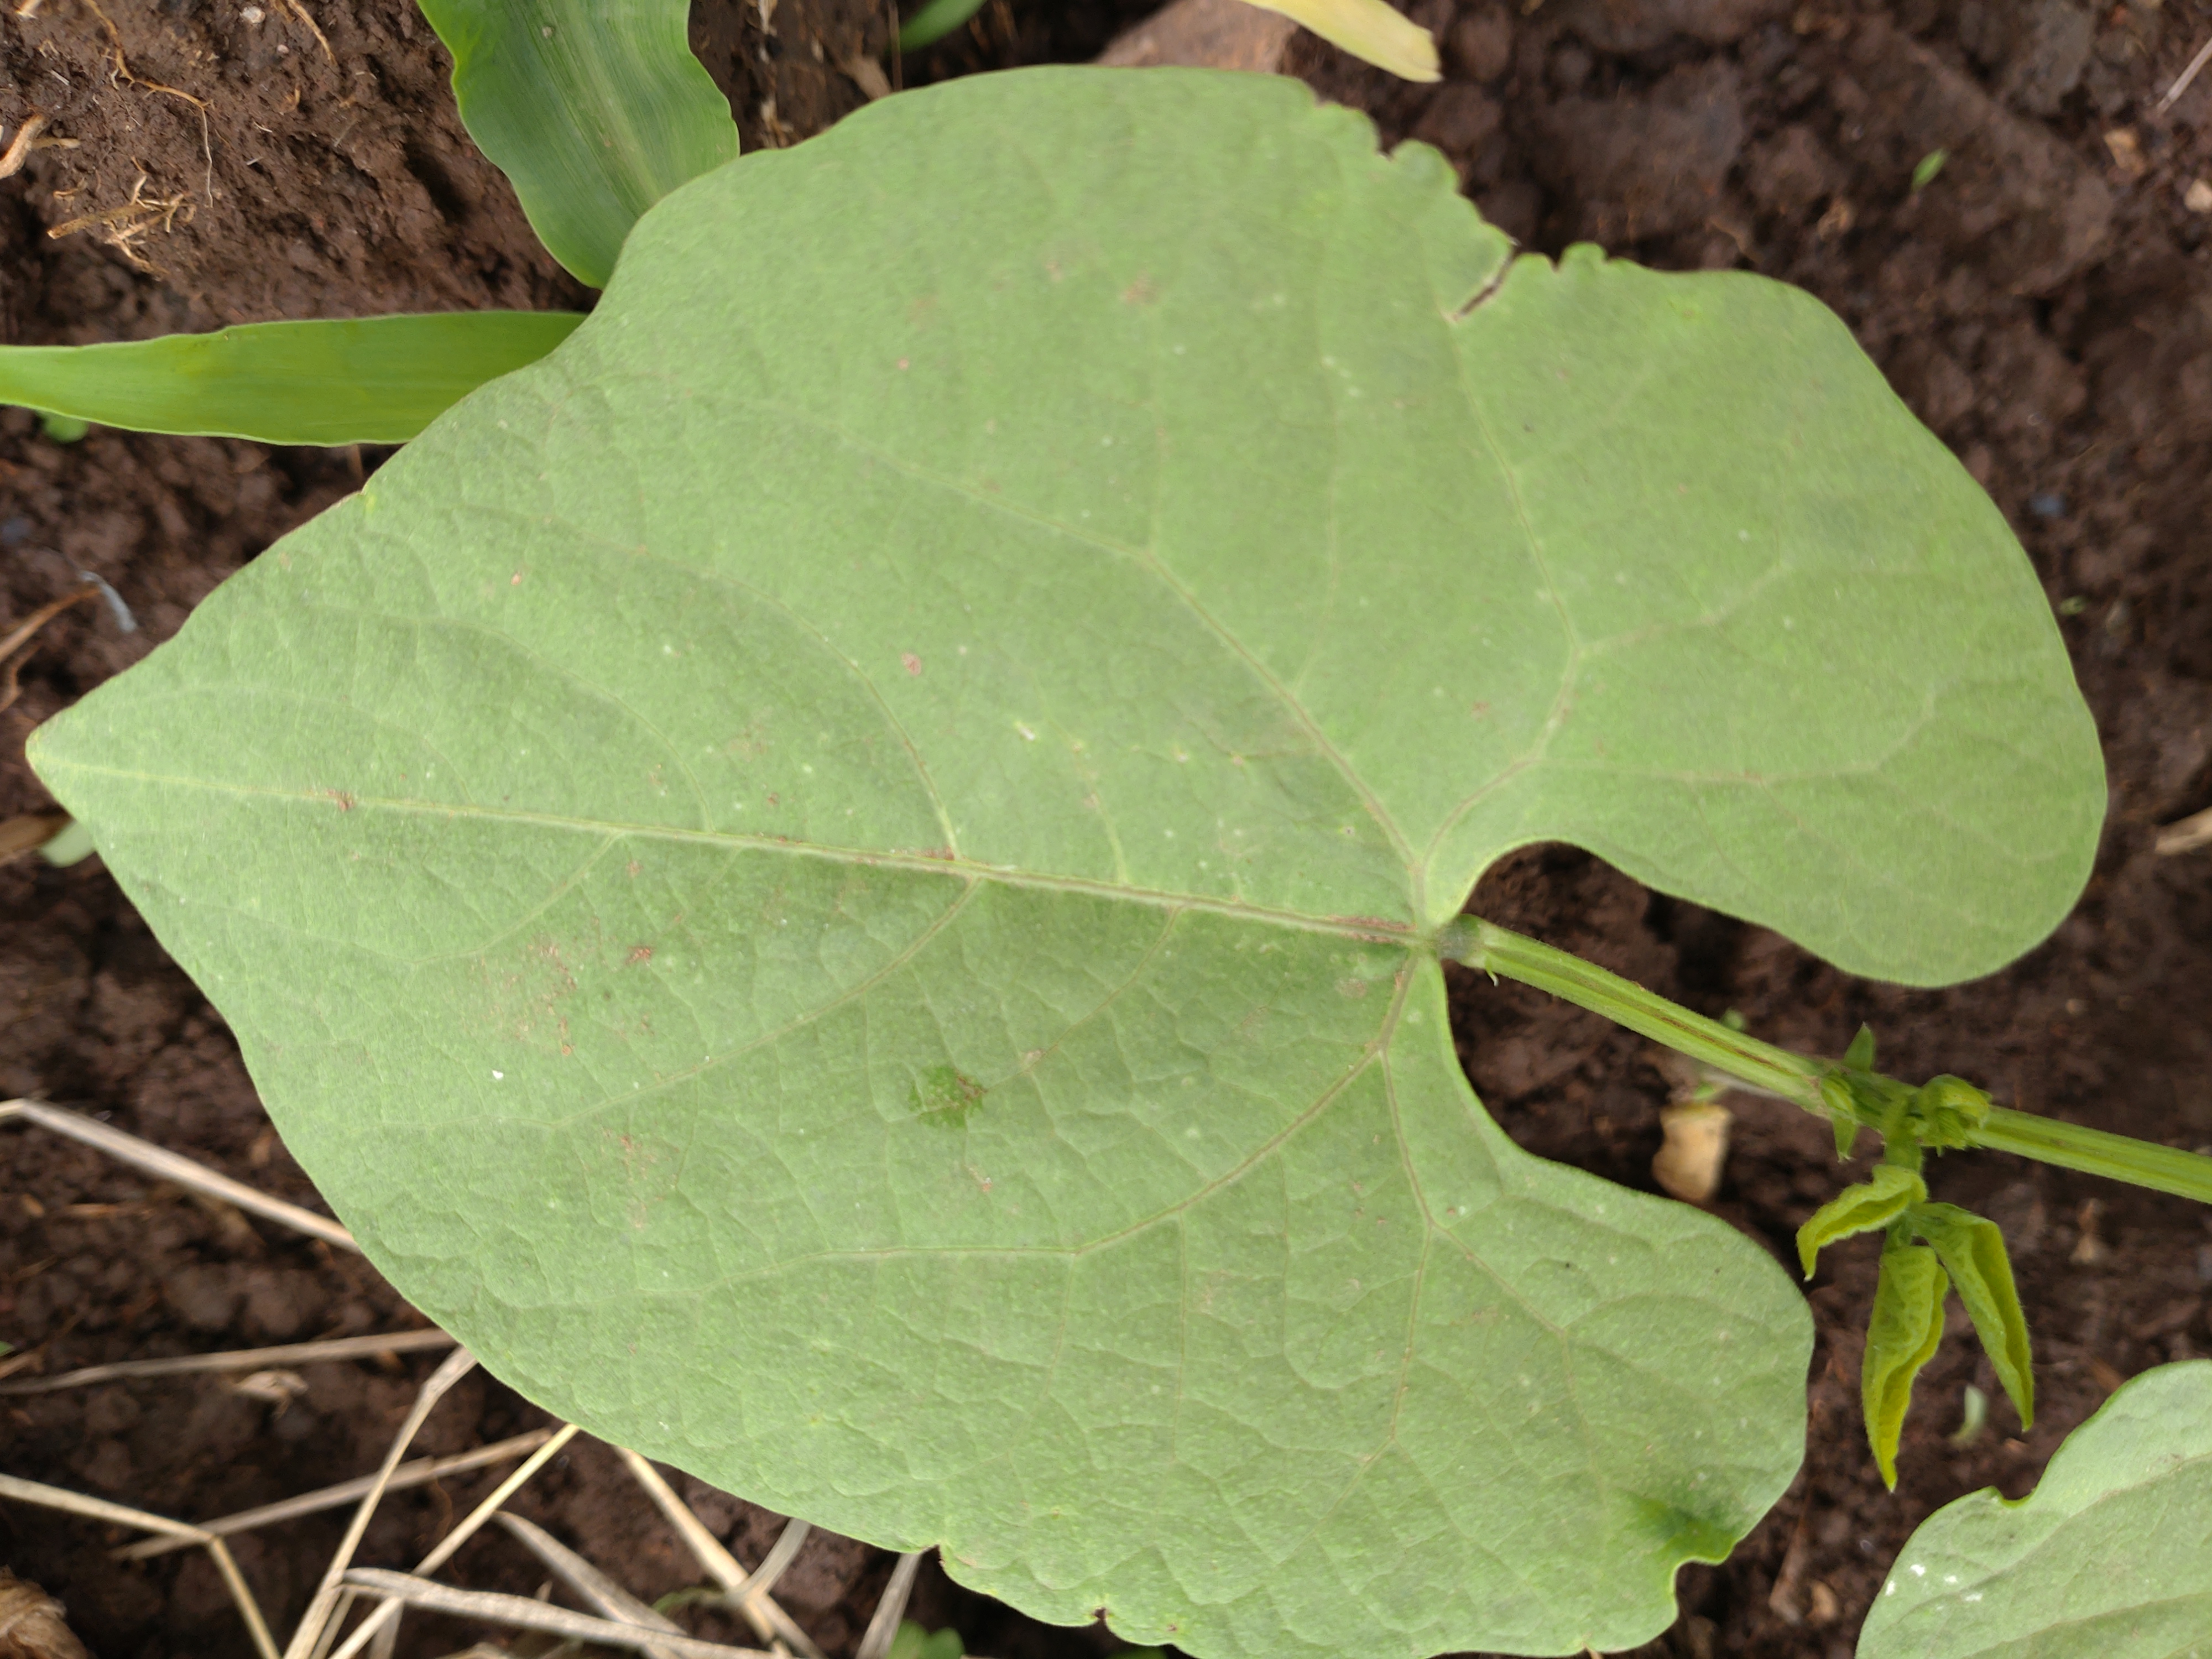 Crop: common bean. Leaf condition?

healthy
